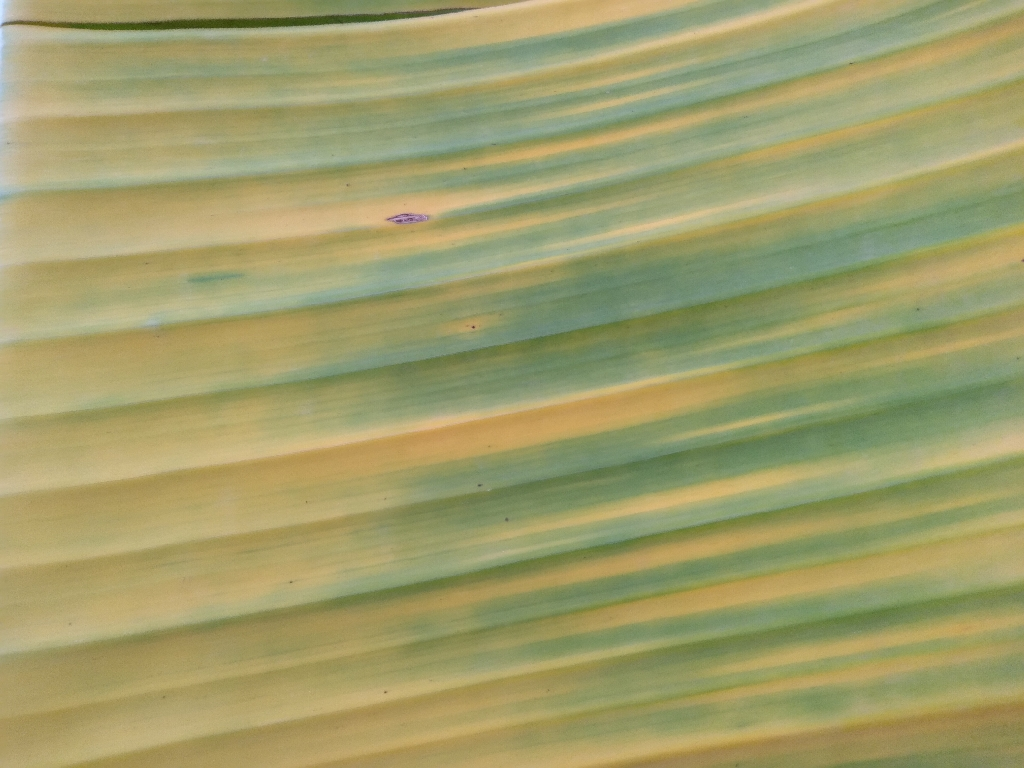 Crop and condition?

banana, fusarium wilt race 1
